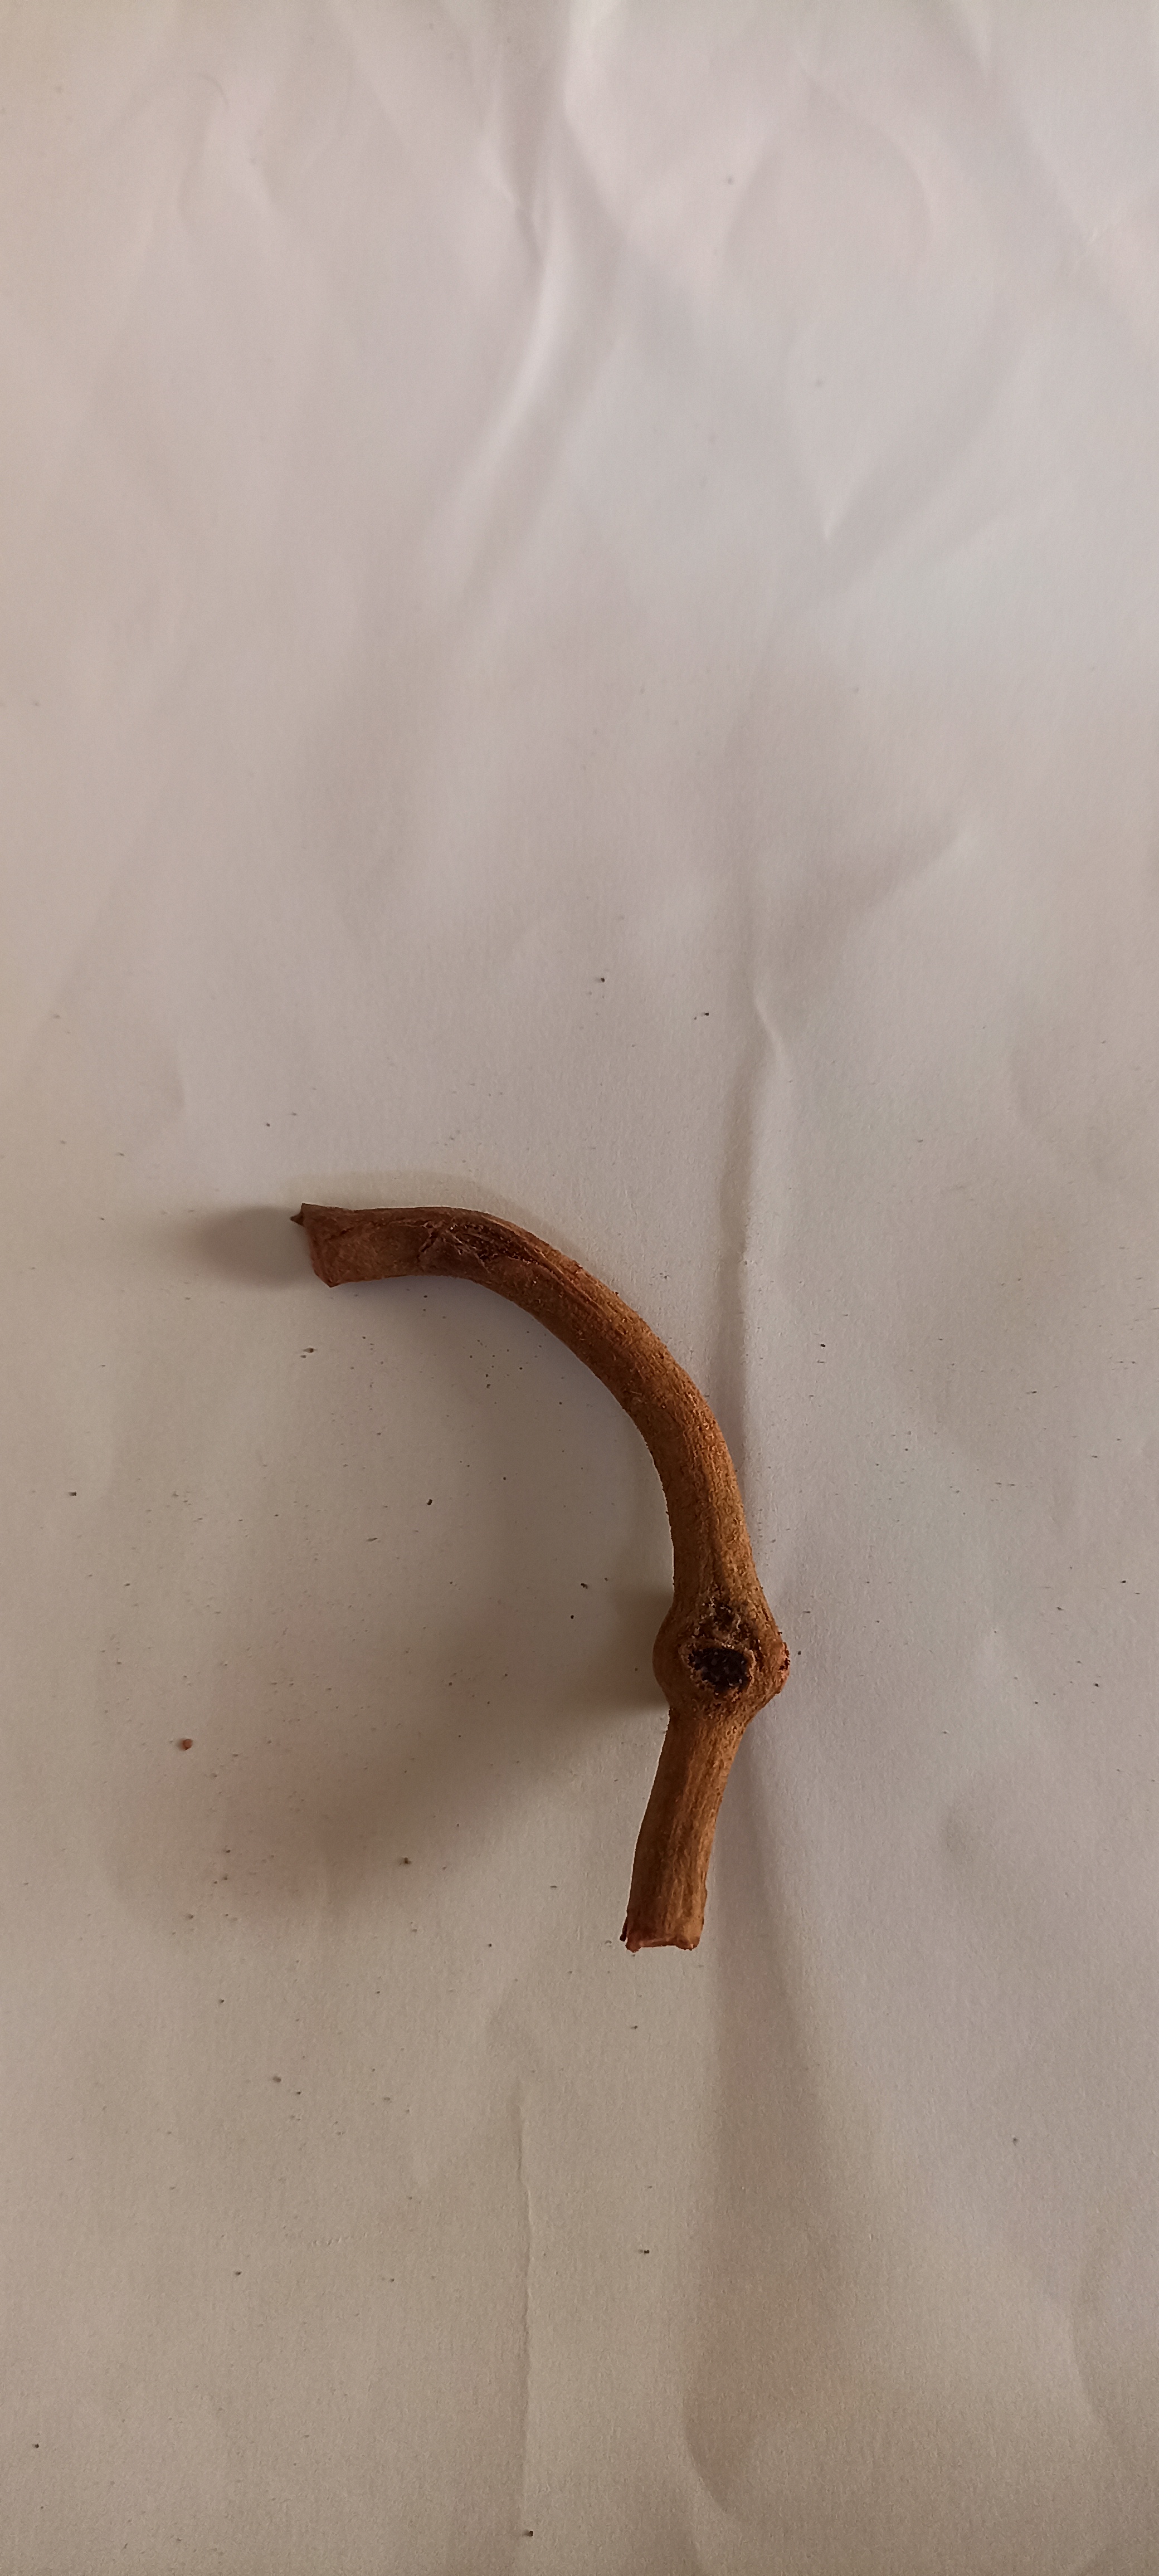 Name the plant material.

manjistha
